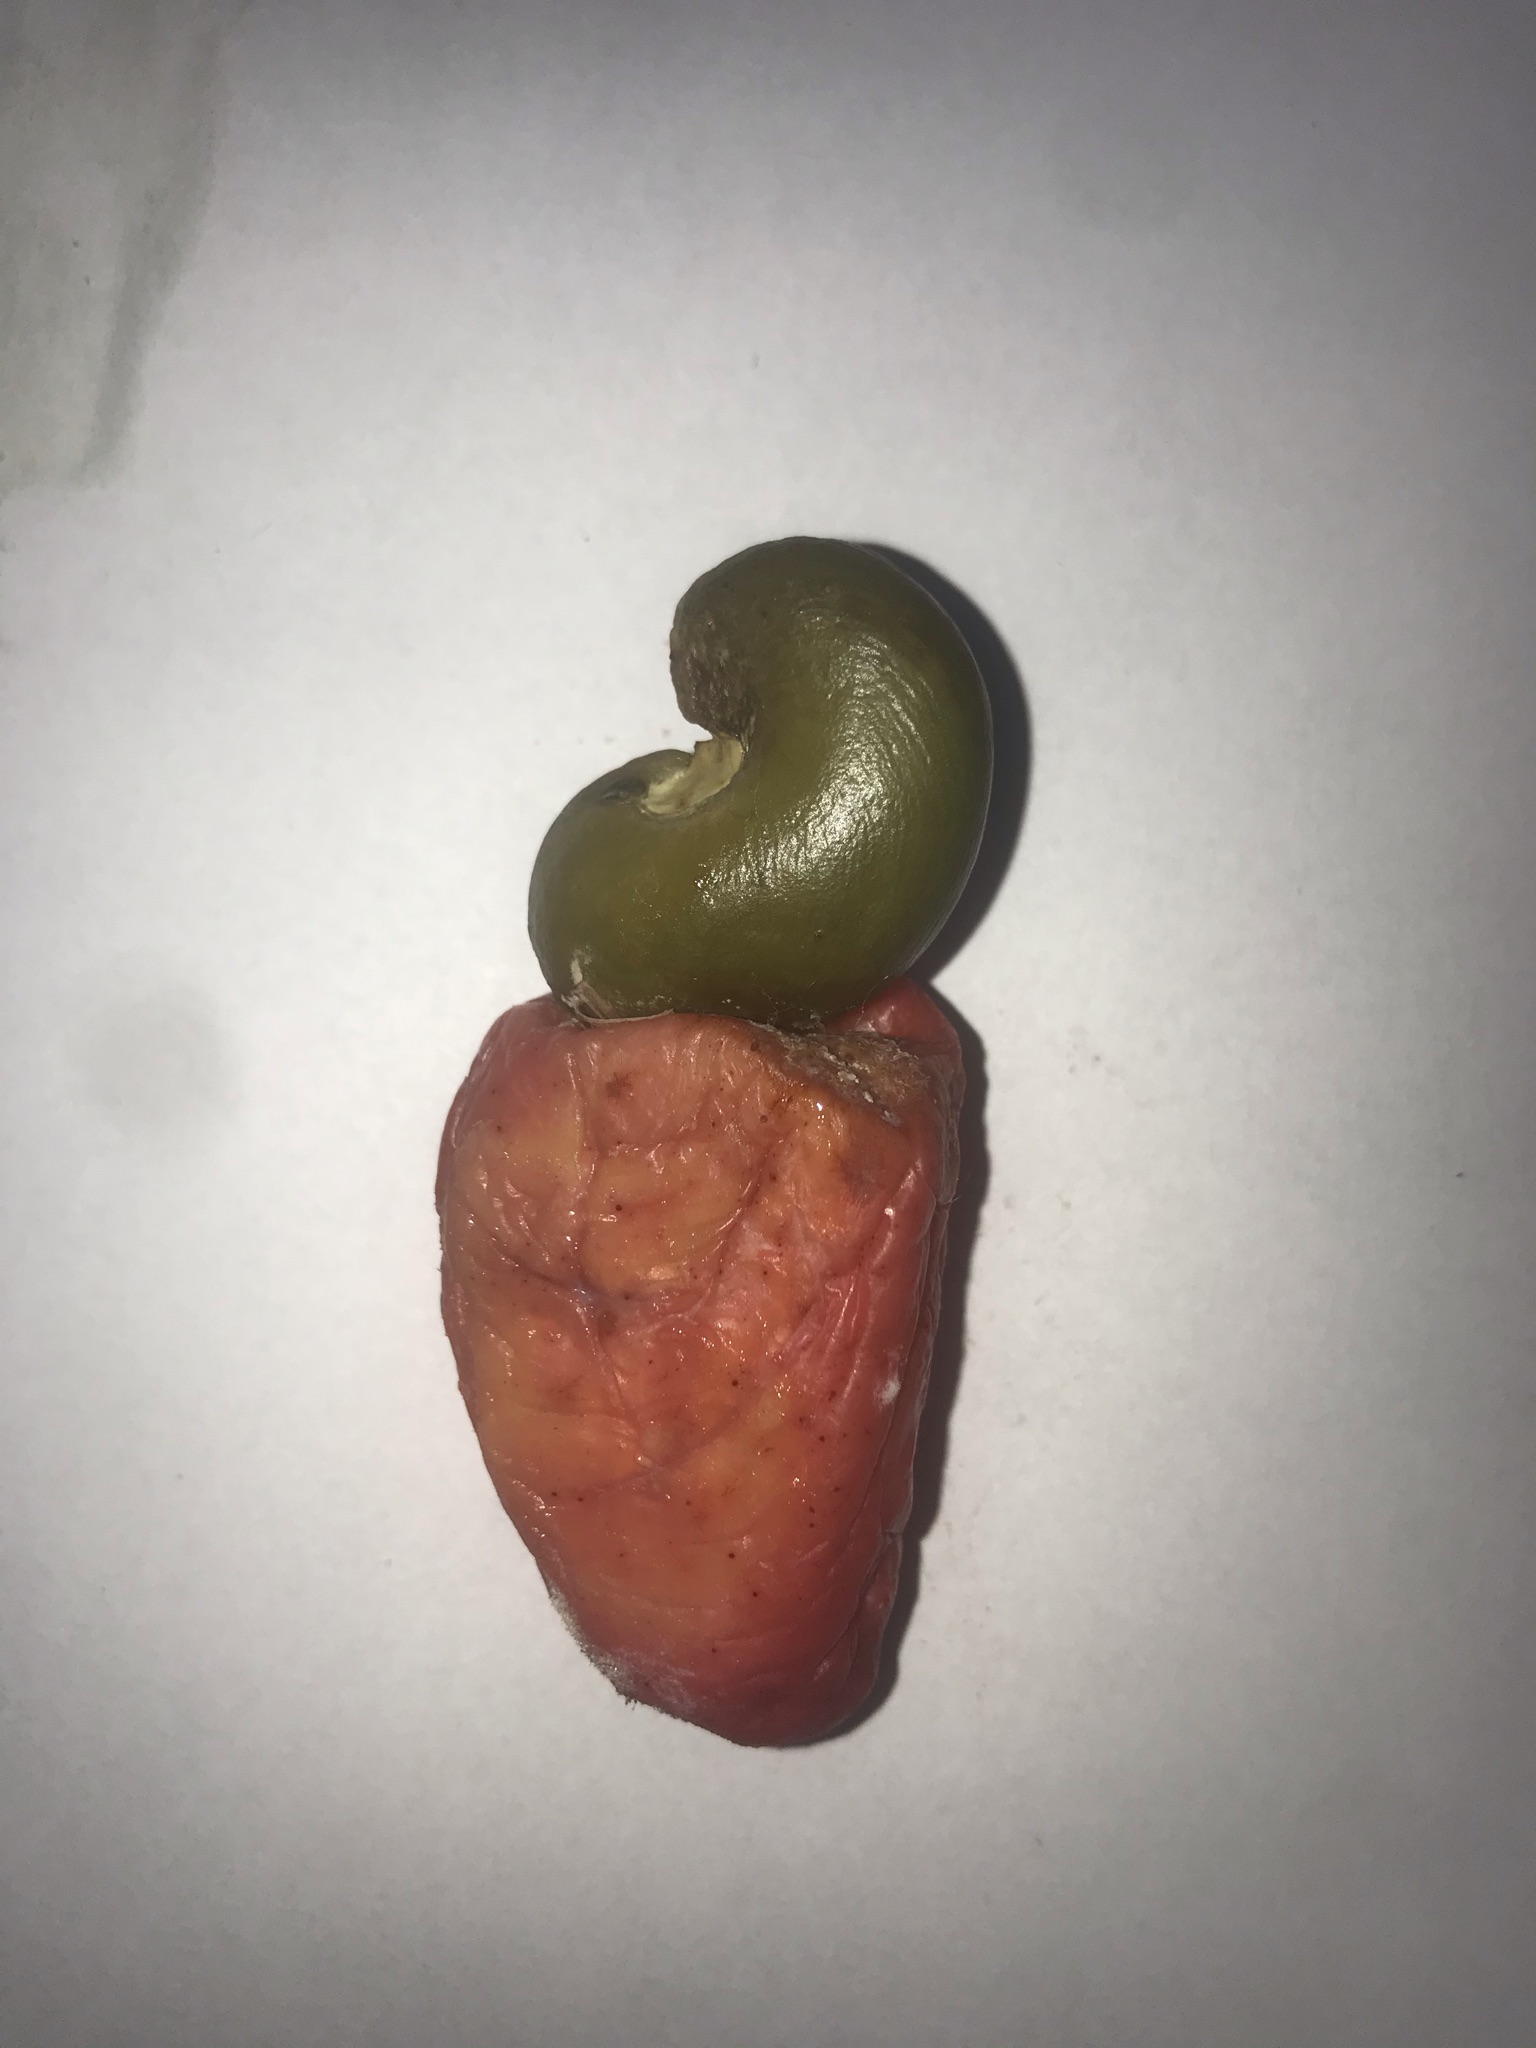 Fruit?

caju vermelho
